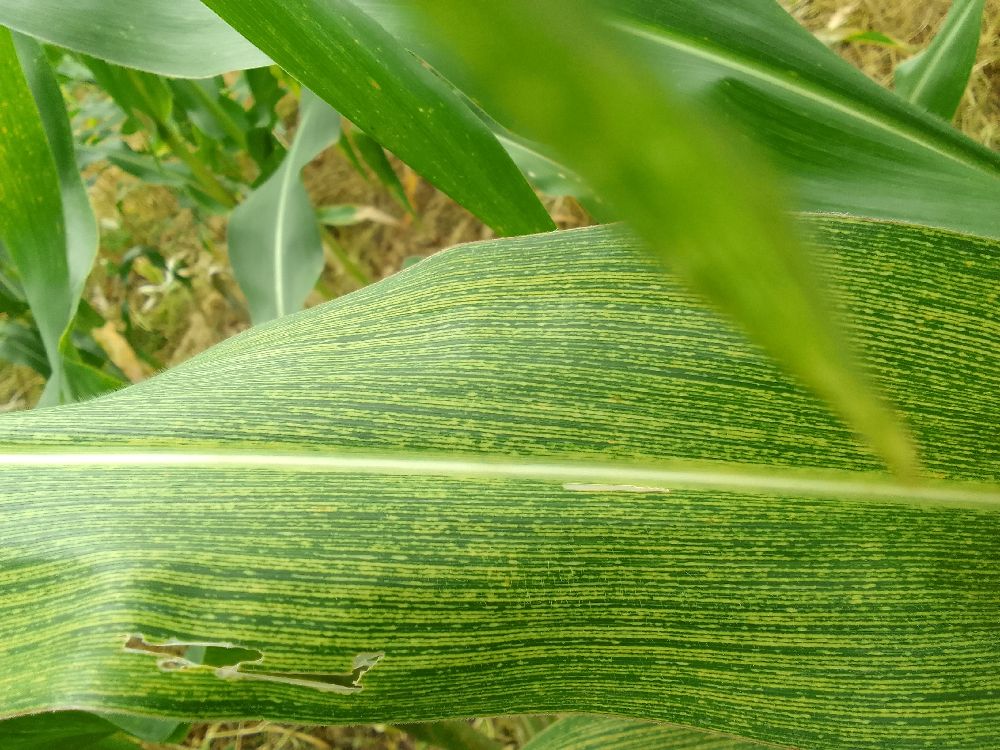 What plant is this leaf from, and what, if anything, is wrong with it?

maize, maize streak virus
